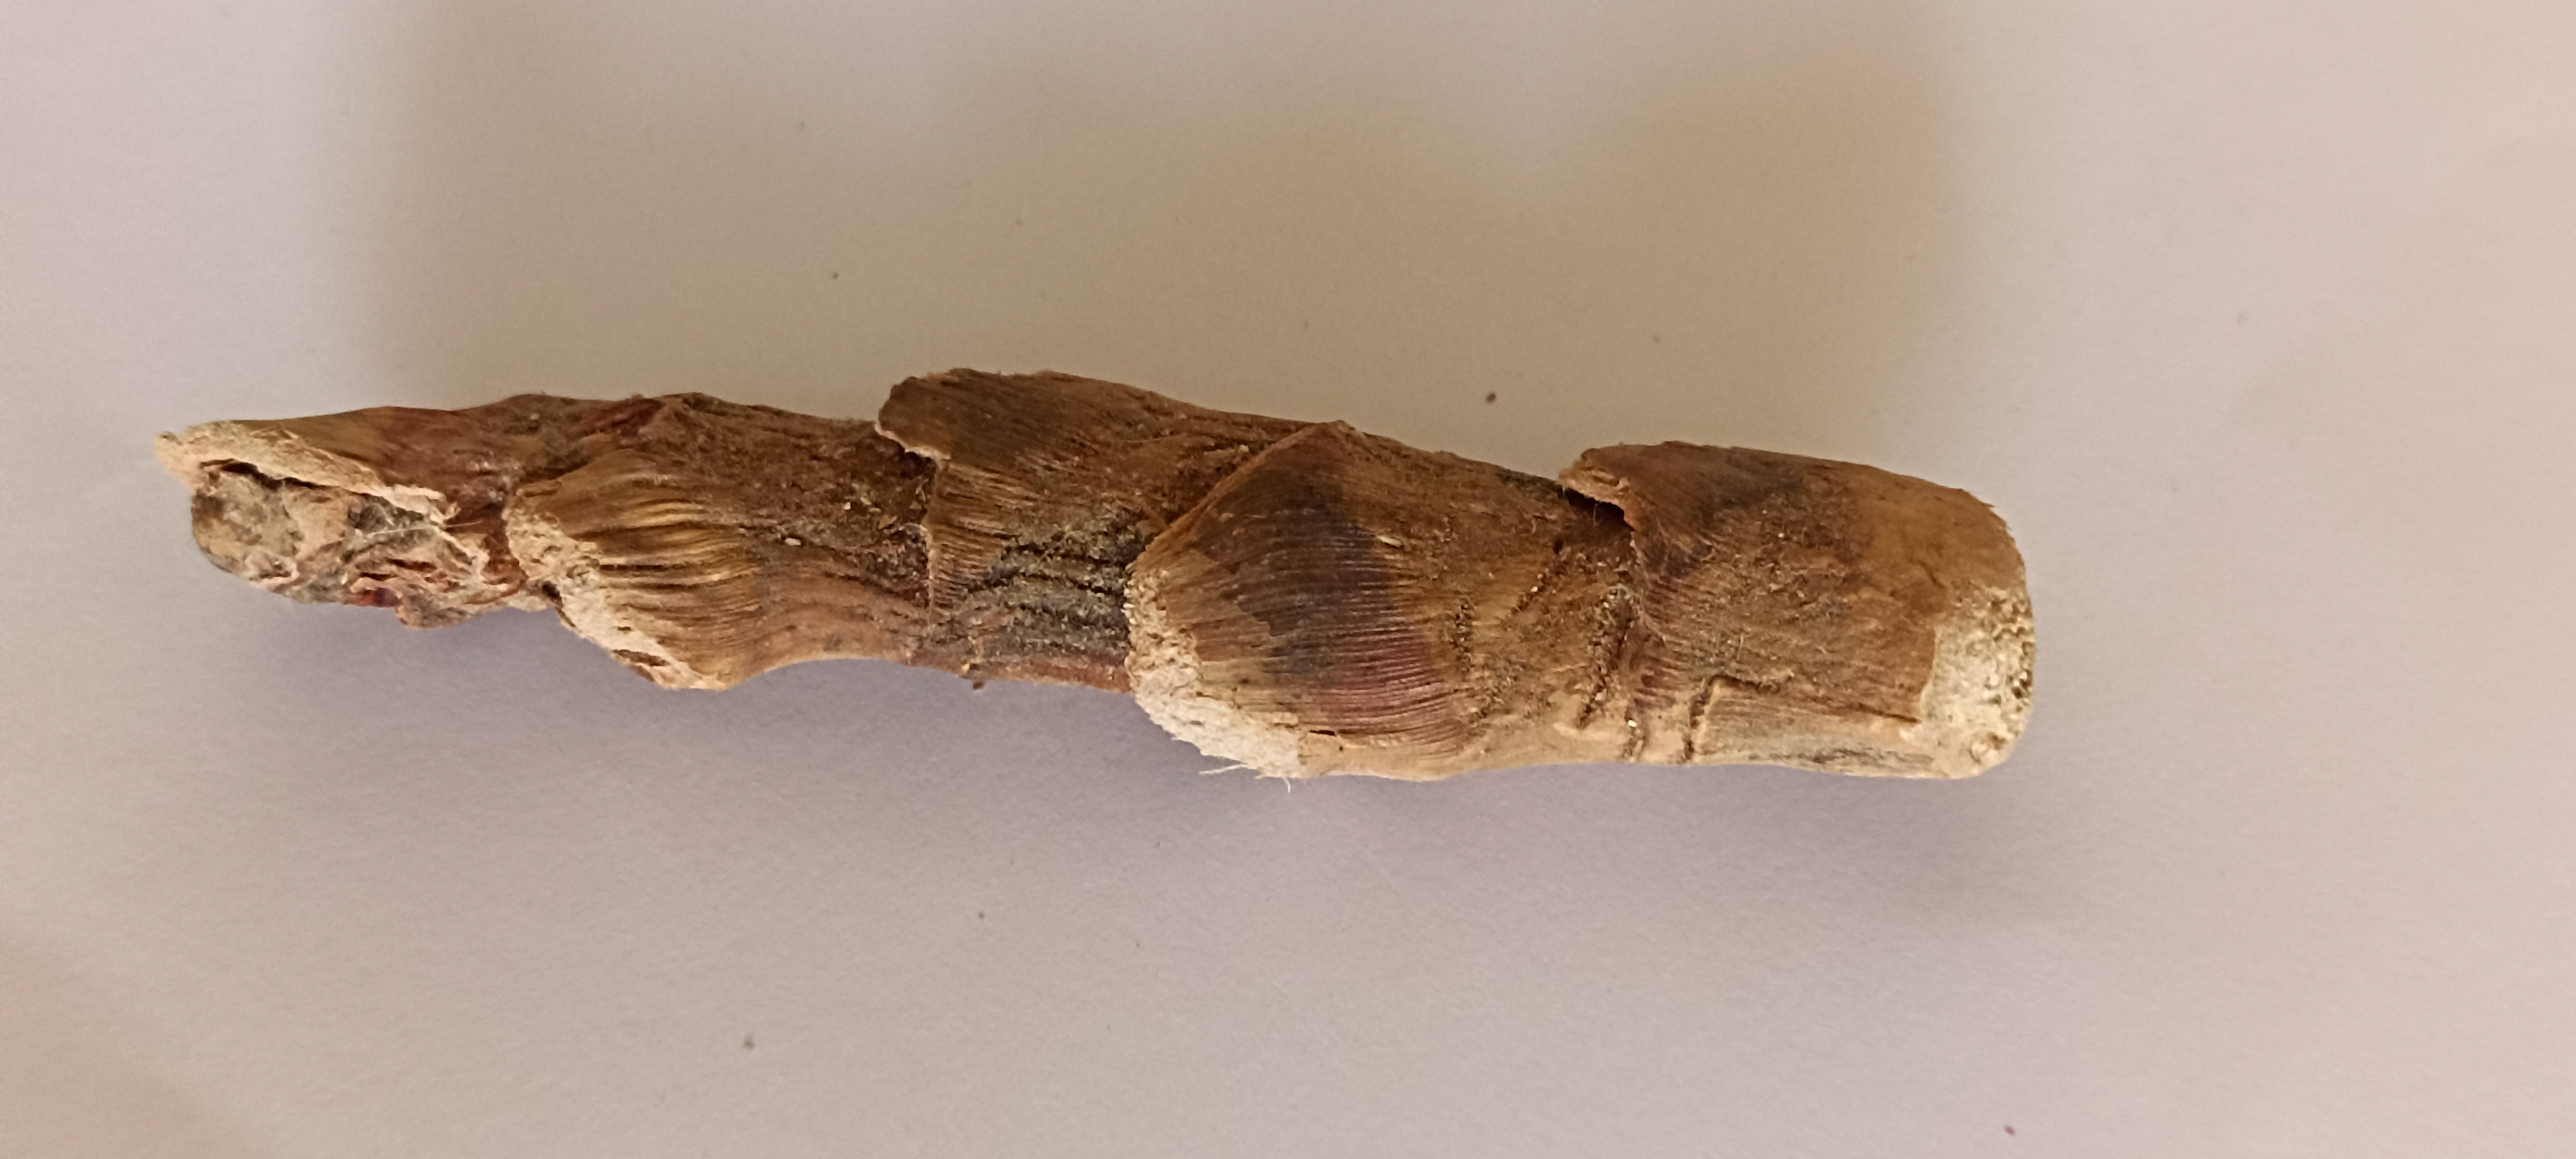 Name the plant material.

vekhand
